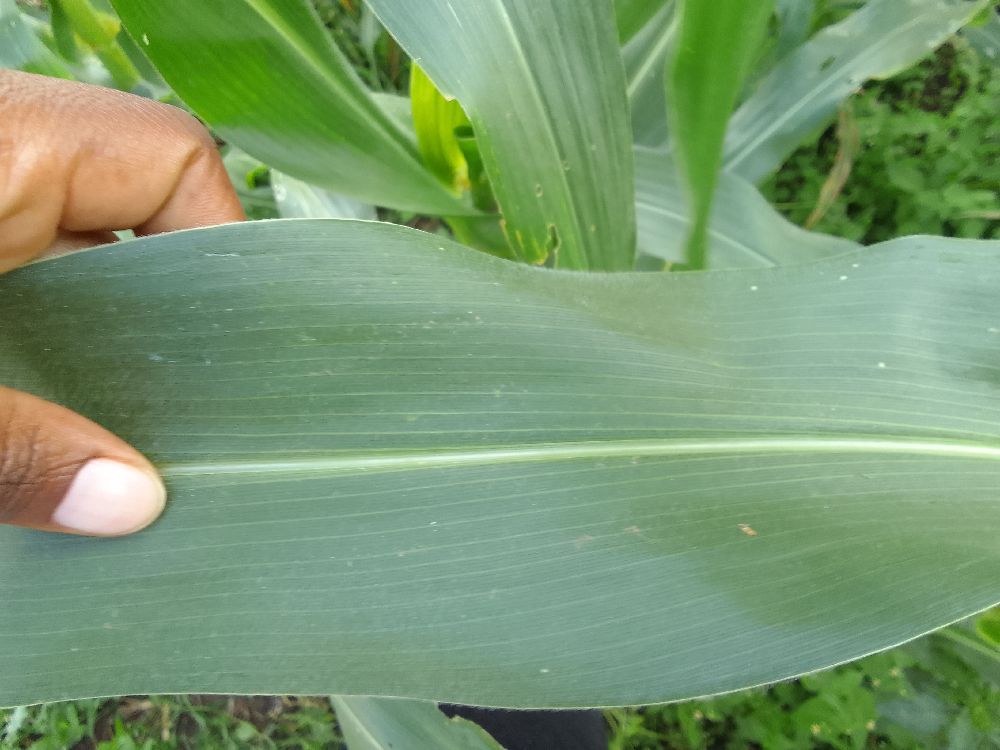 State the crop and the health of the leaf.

maize, healthy
